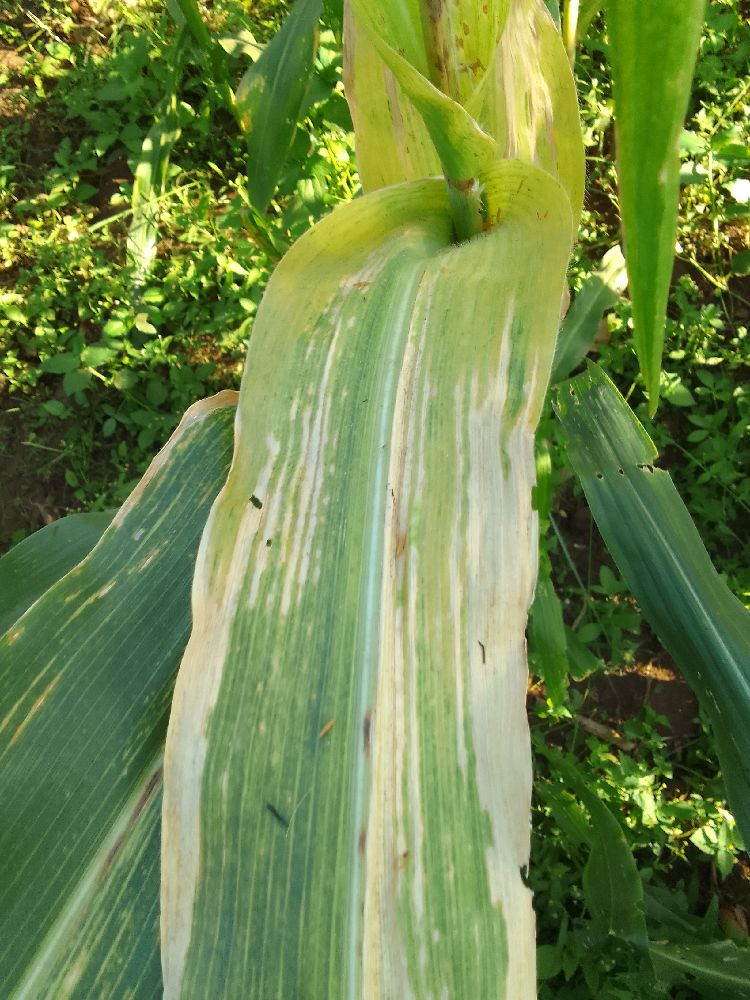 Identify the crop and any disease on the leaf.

maize, maize lethal necrosis
